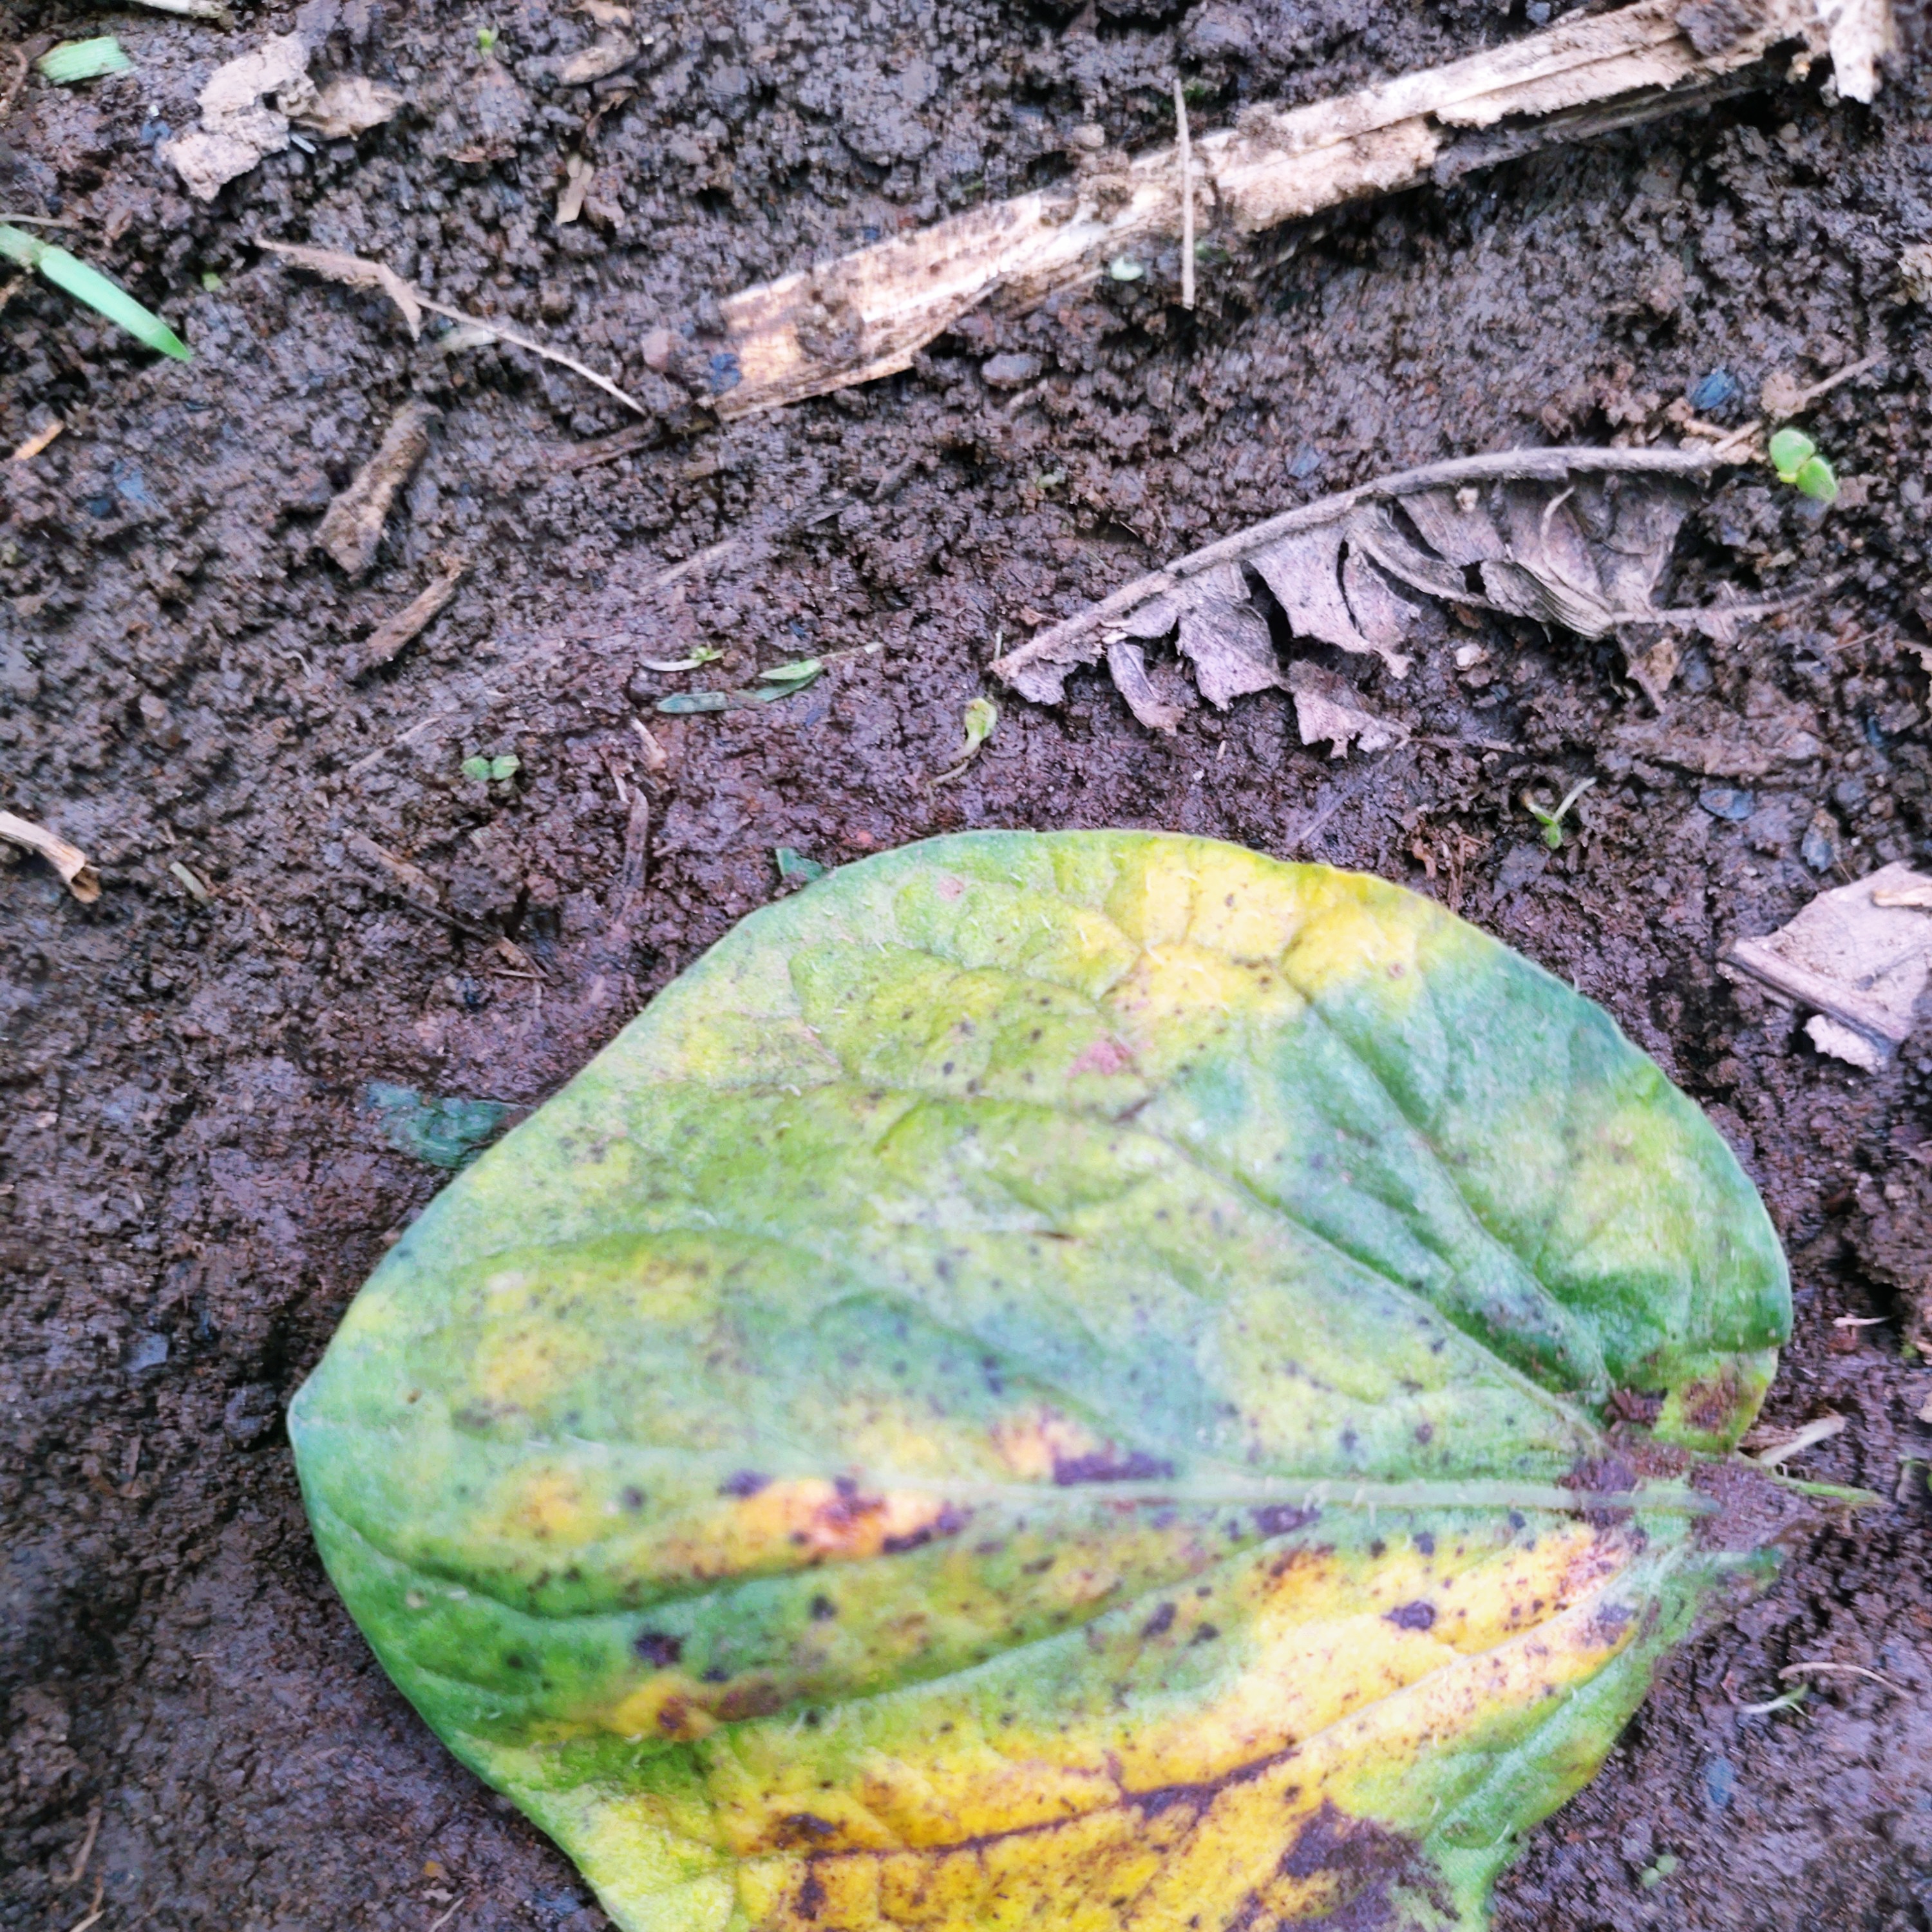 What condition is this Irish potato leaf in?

late blight
